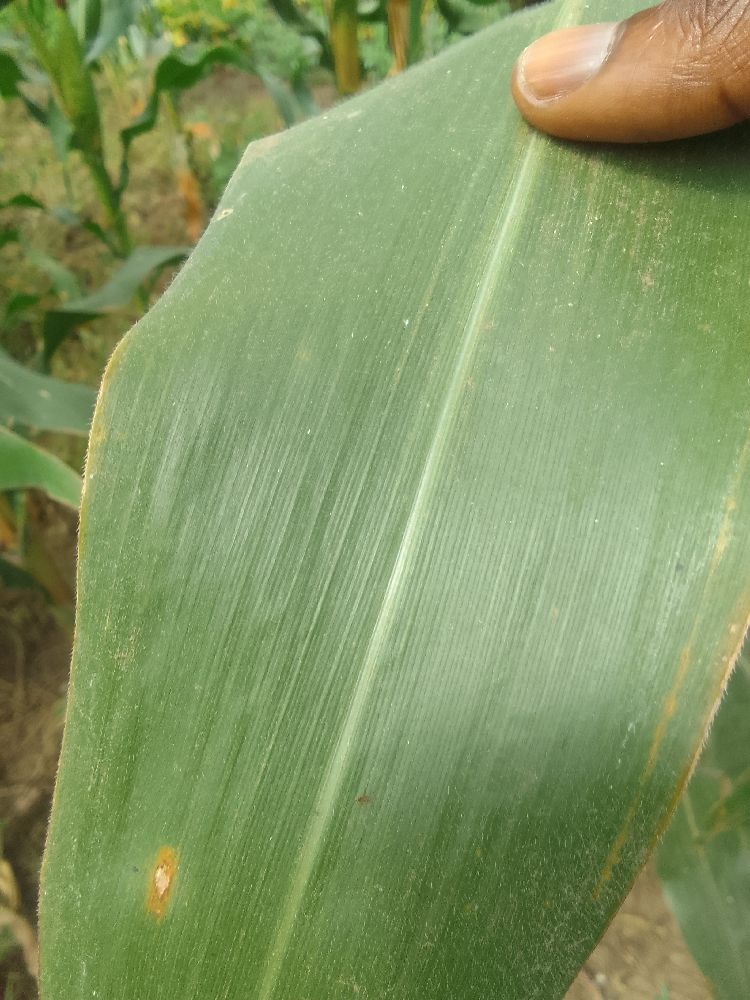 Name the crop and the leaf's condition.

maize, healthy
